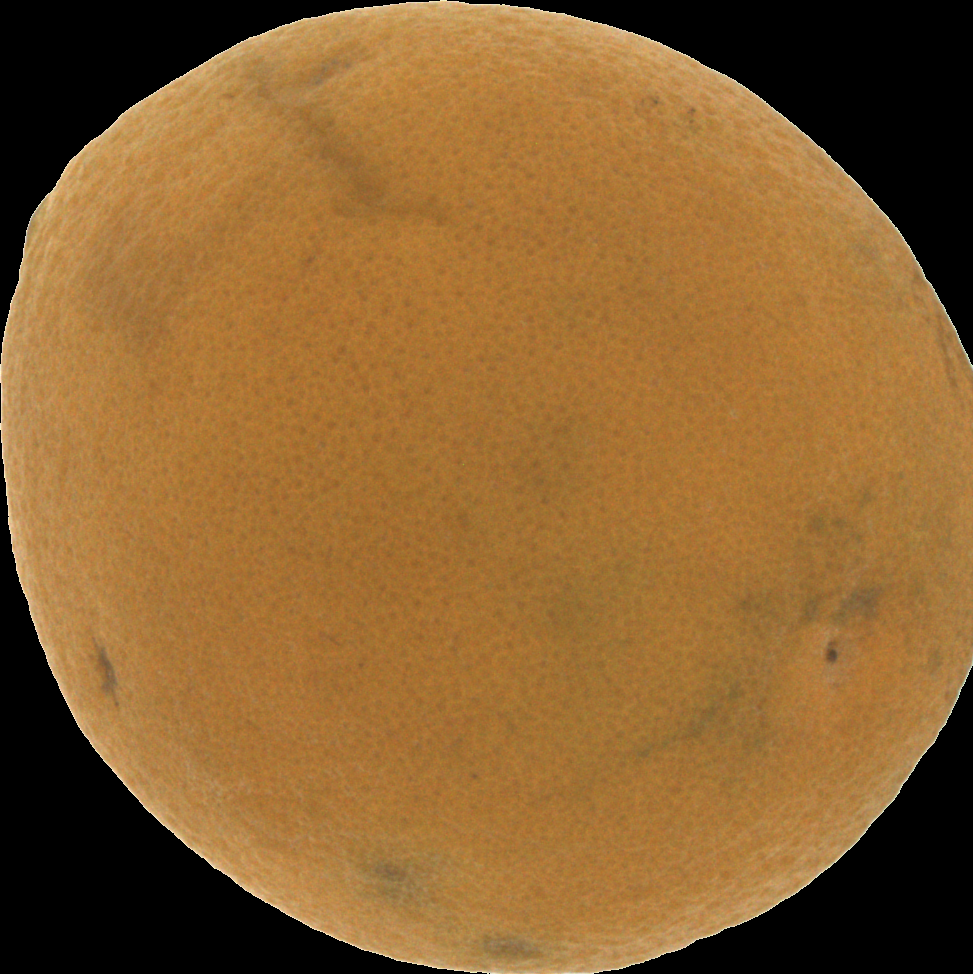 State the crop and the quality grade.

orange, bad
